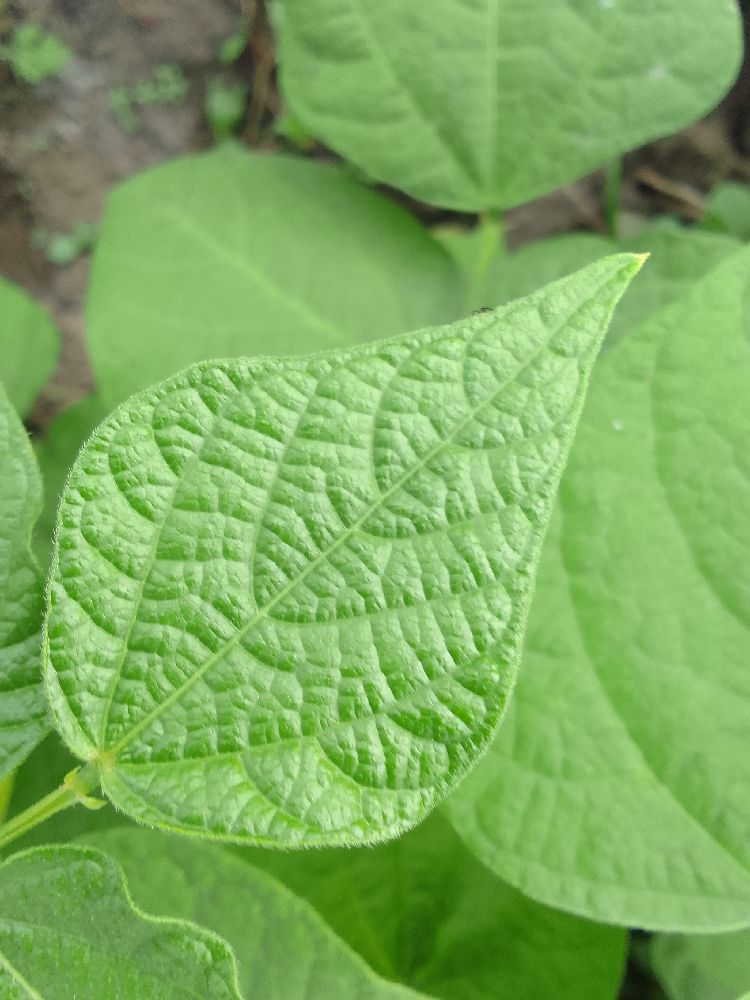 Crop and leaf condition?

common bean, healthy
